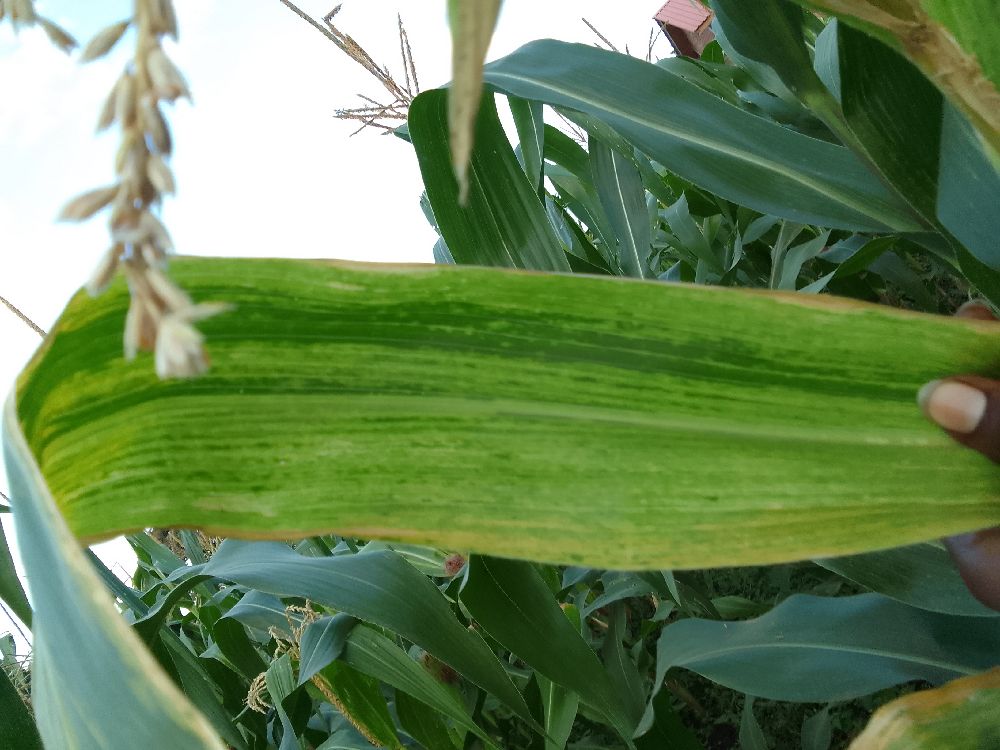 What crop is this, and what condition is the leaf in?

maize, maize lethal necrosis
